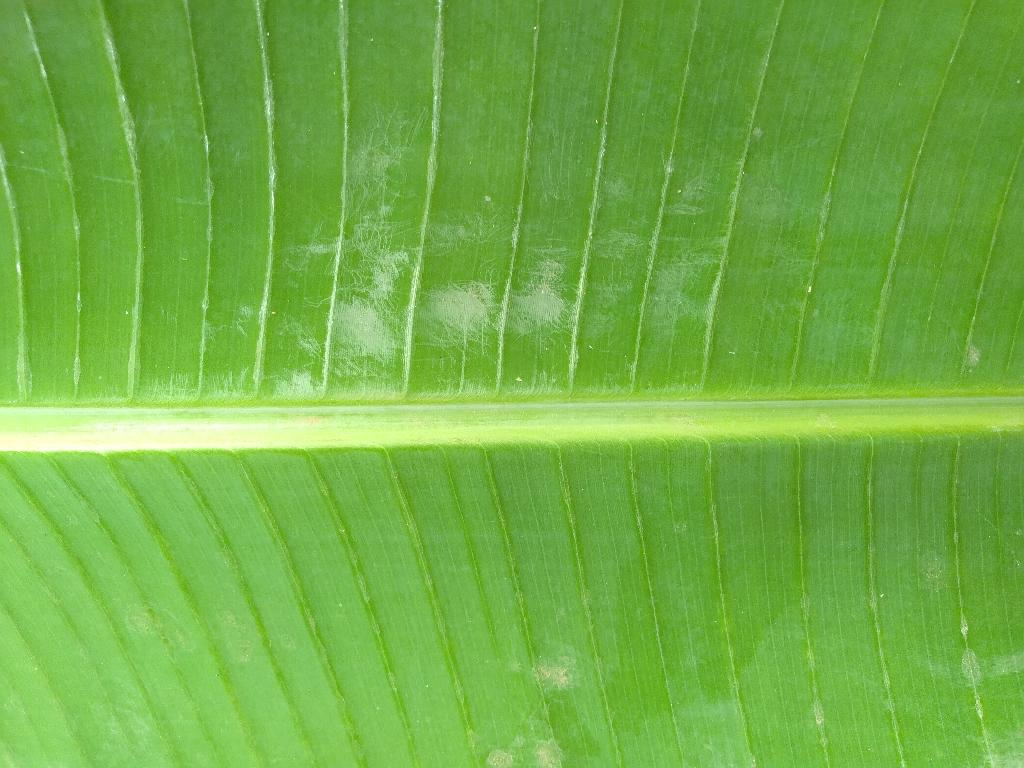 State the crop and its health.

banana, healthy
